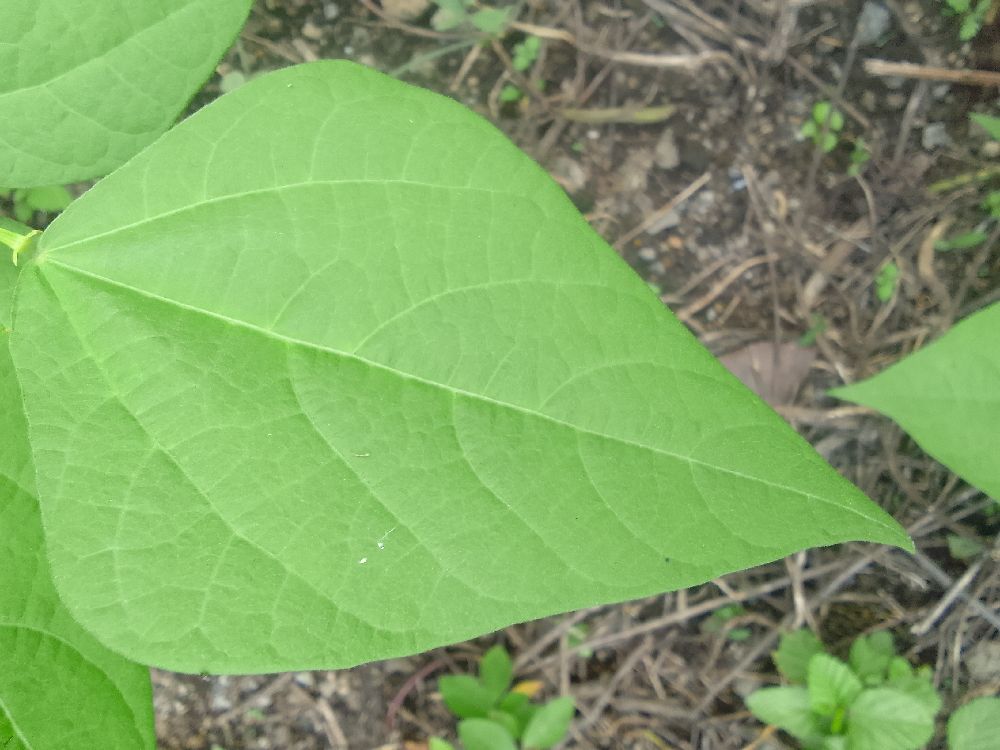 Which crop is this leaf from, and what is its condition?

common bean, healthy
